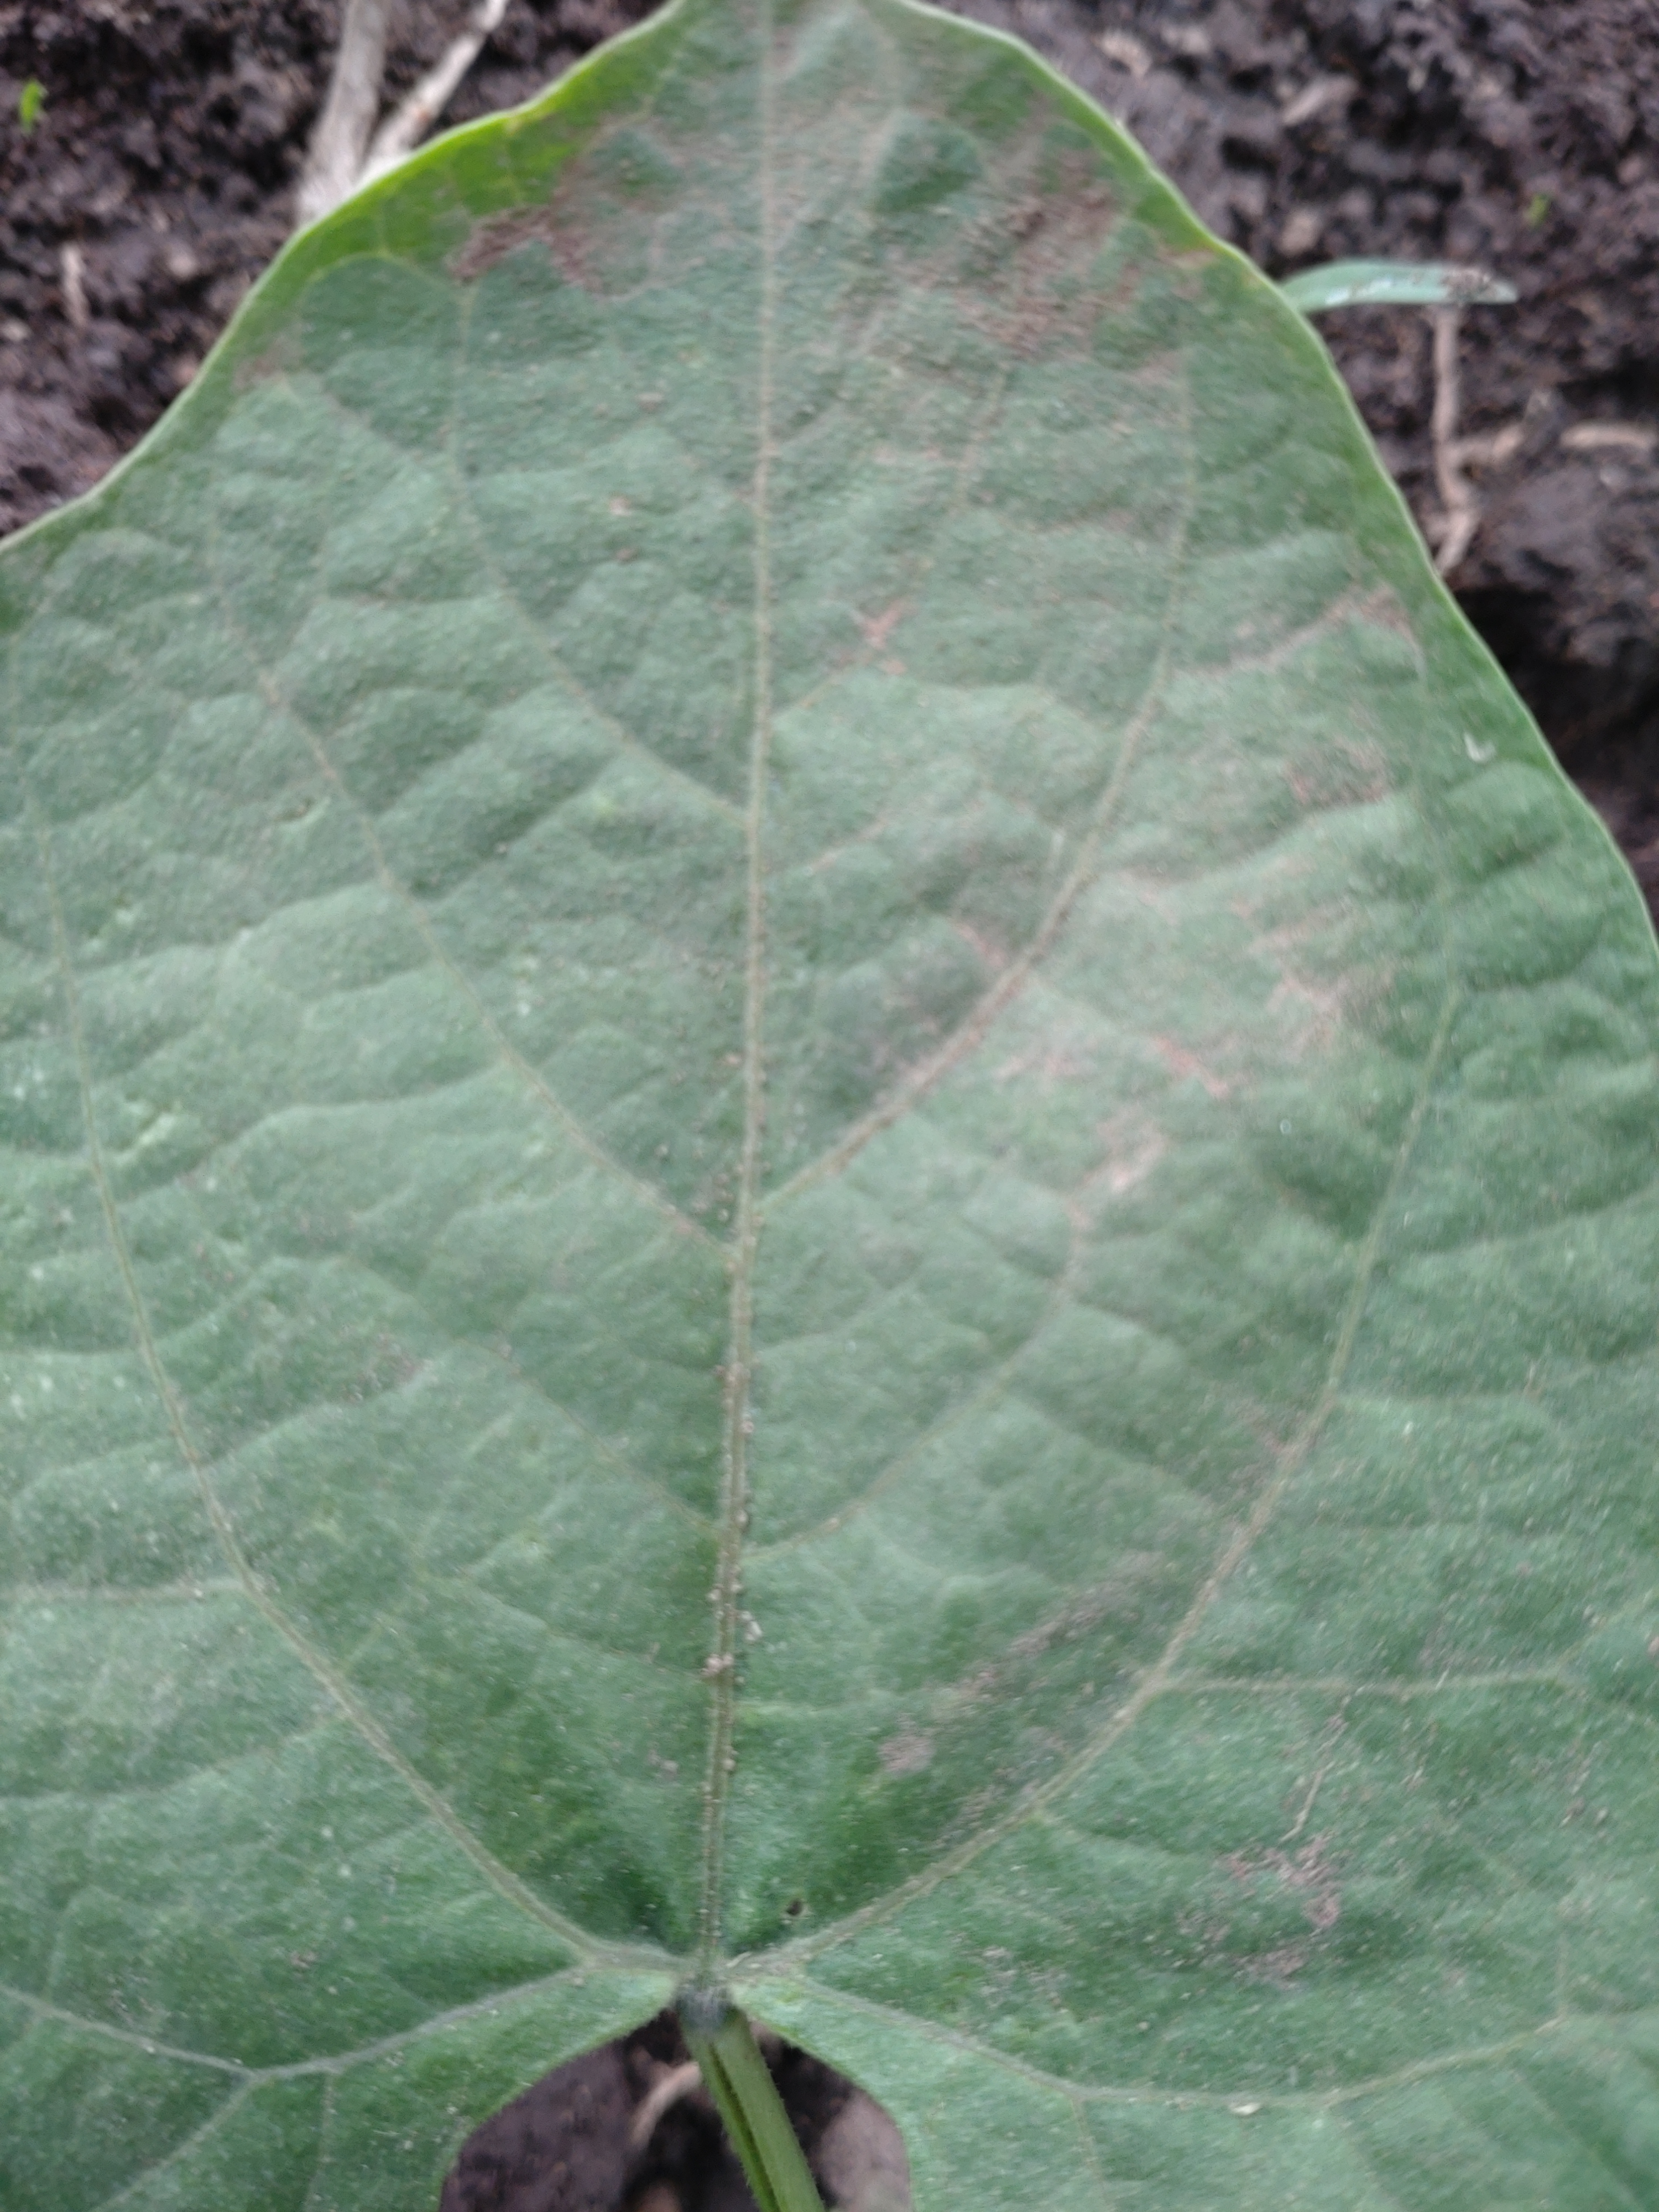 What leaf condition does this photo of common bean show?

healthy
